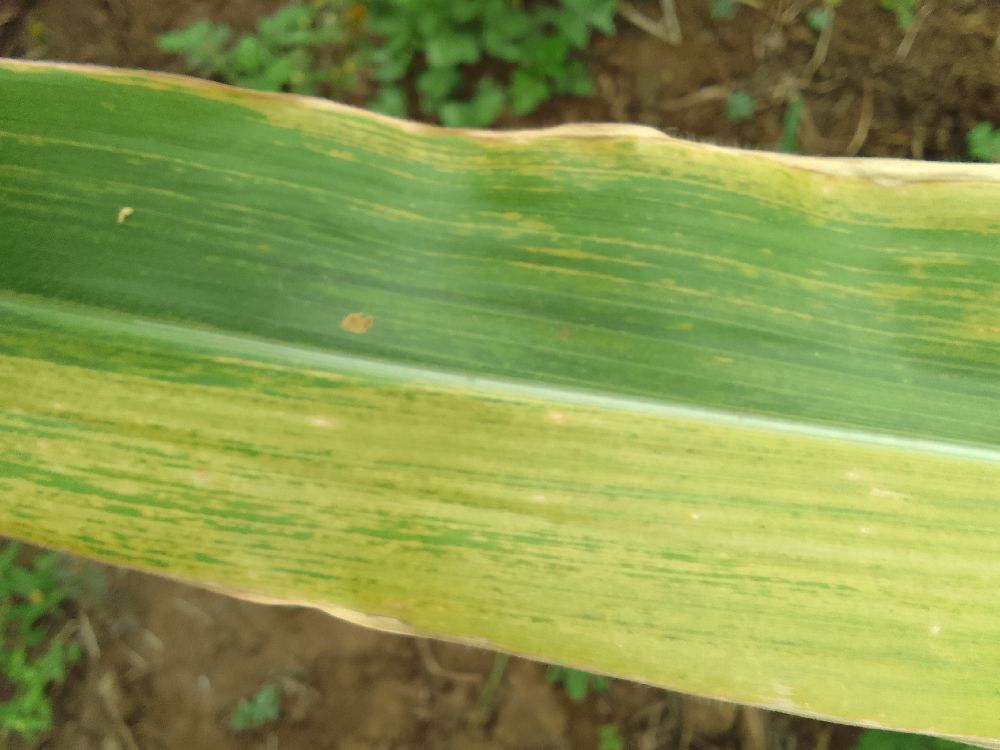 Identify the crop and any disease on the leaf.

maize, maize lethal necrosis
